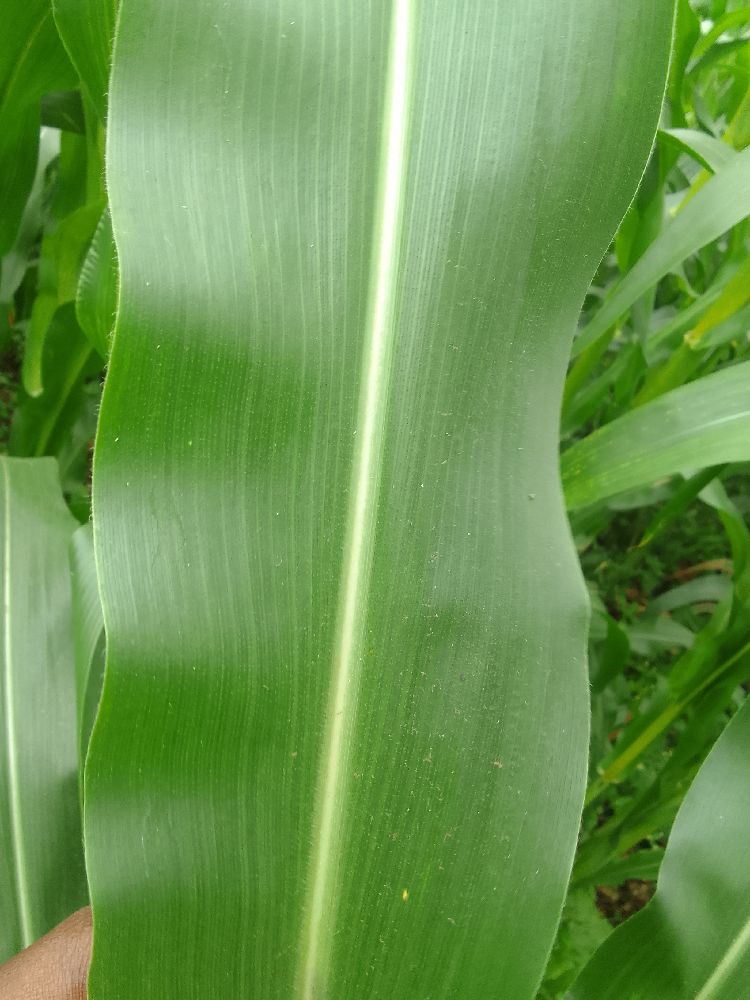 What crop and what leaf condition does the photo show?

maize, healthy
